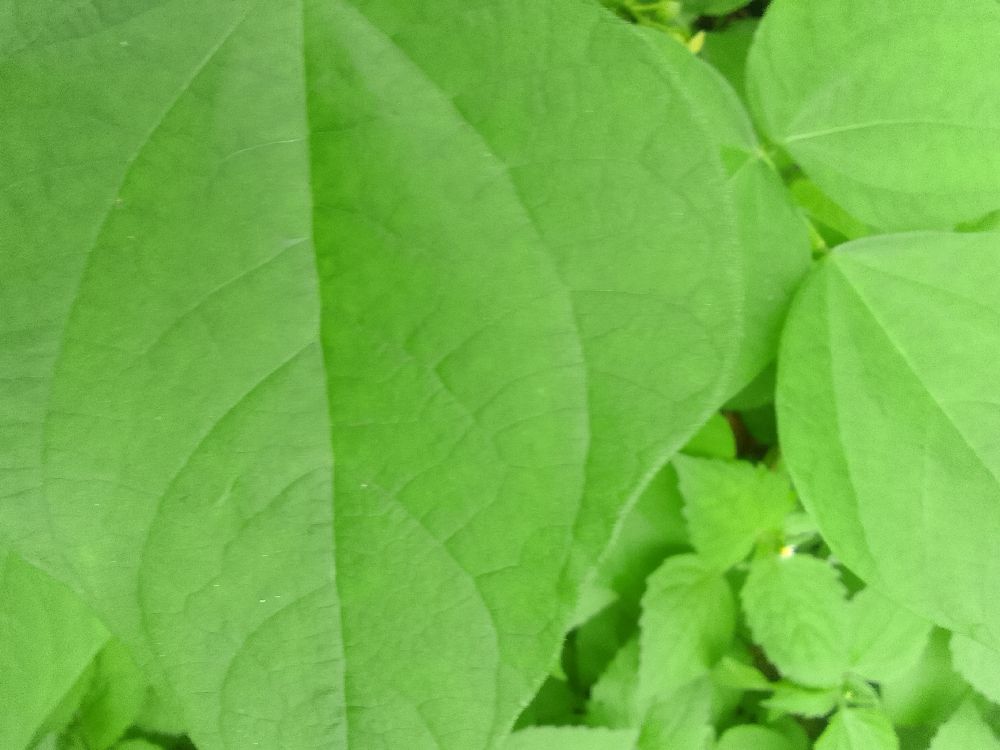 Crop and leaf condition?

common bean, healthy
